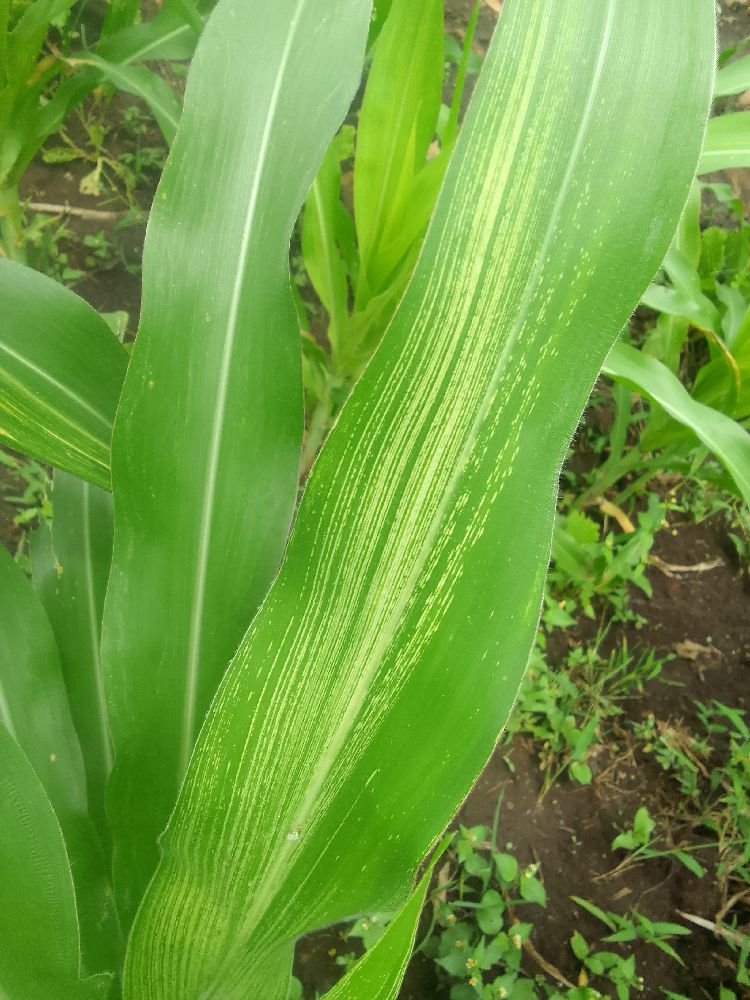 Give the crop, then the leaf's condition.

maize, maize streak virus
